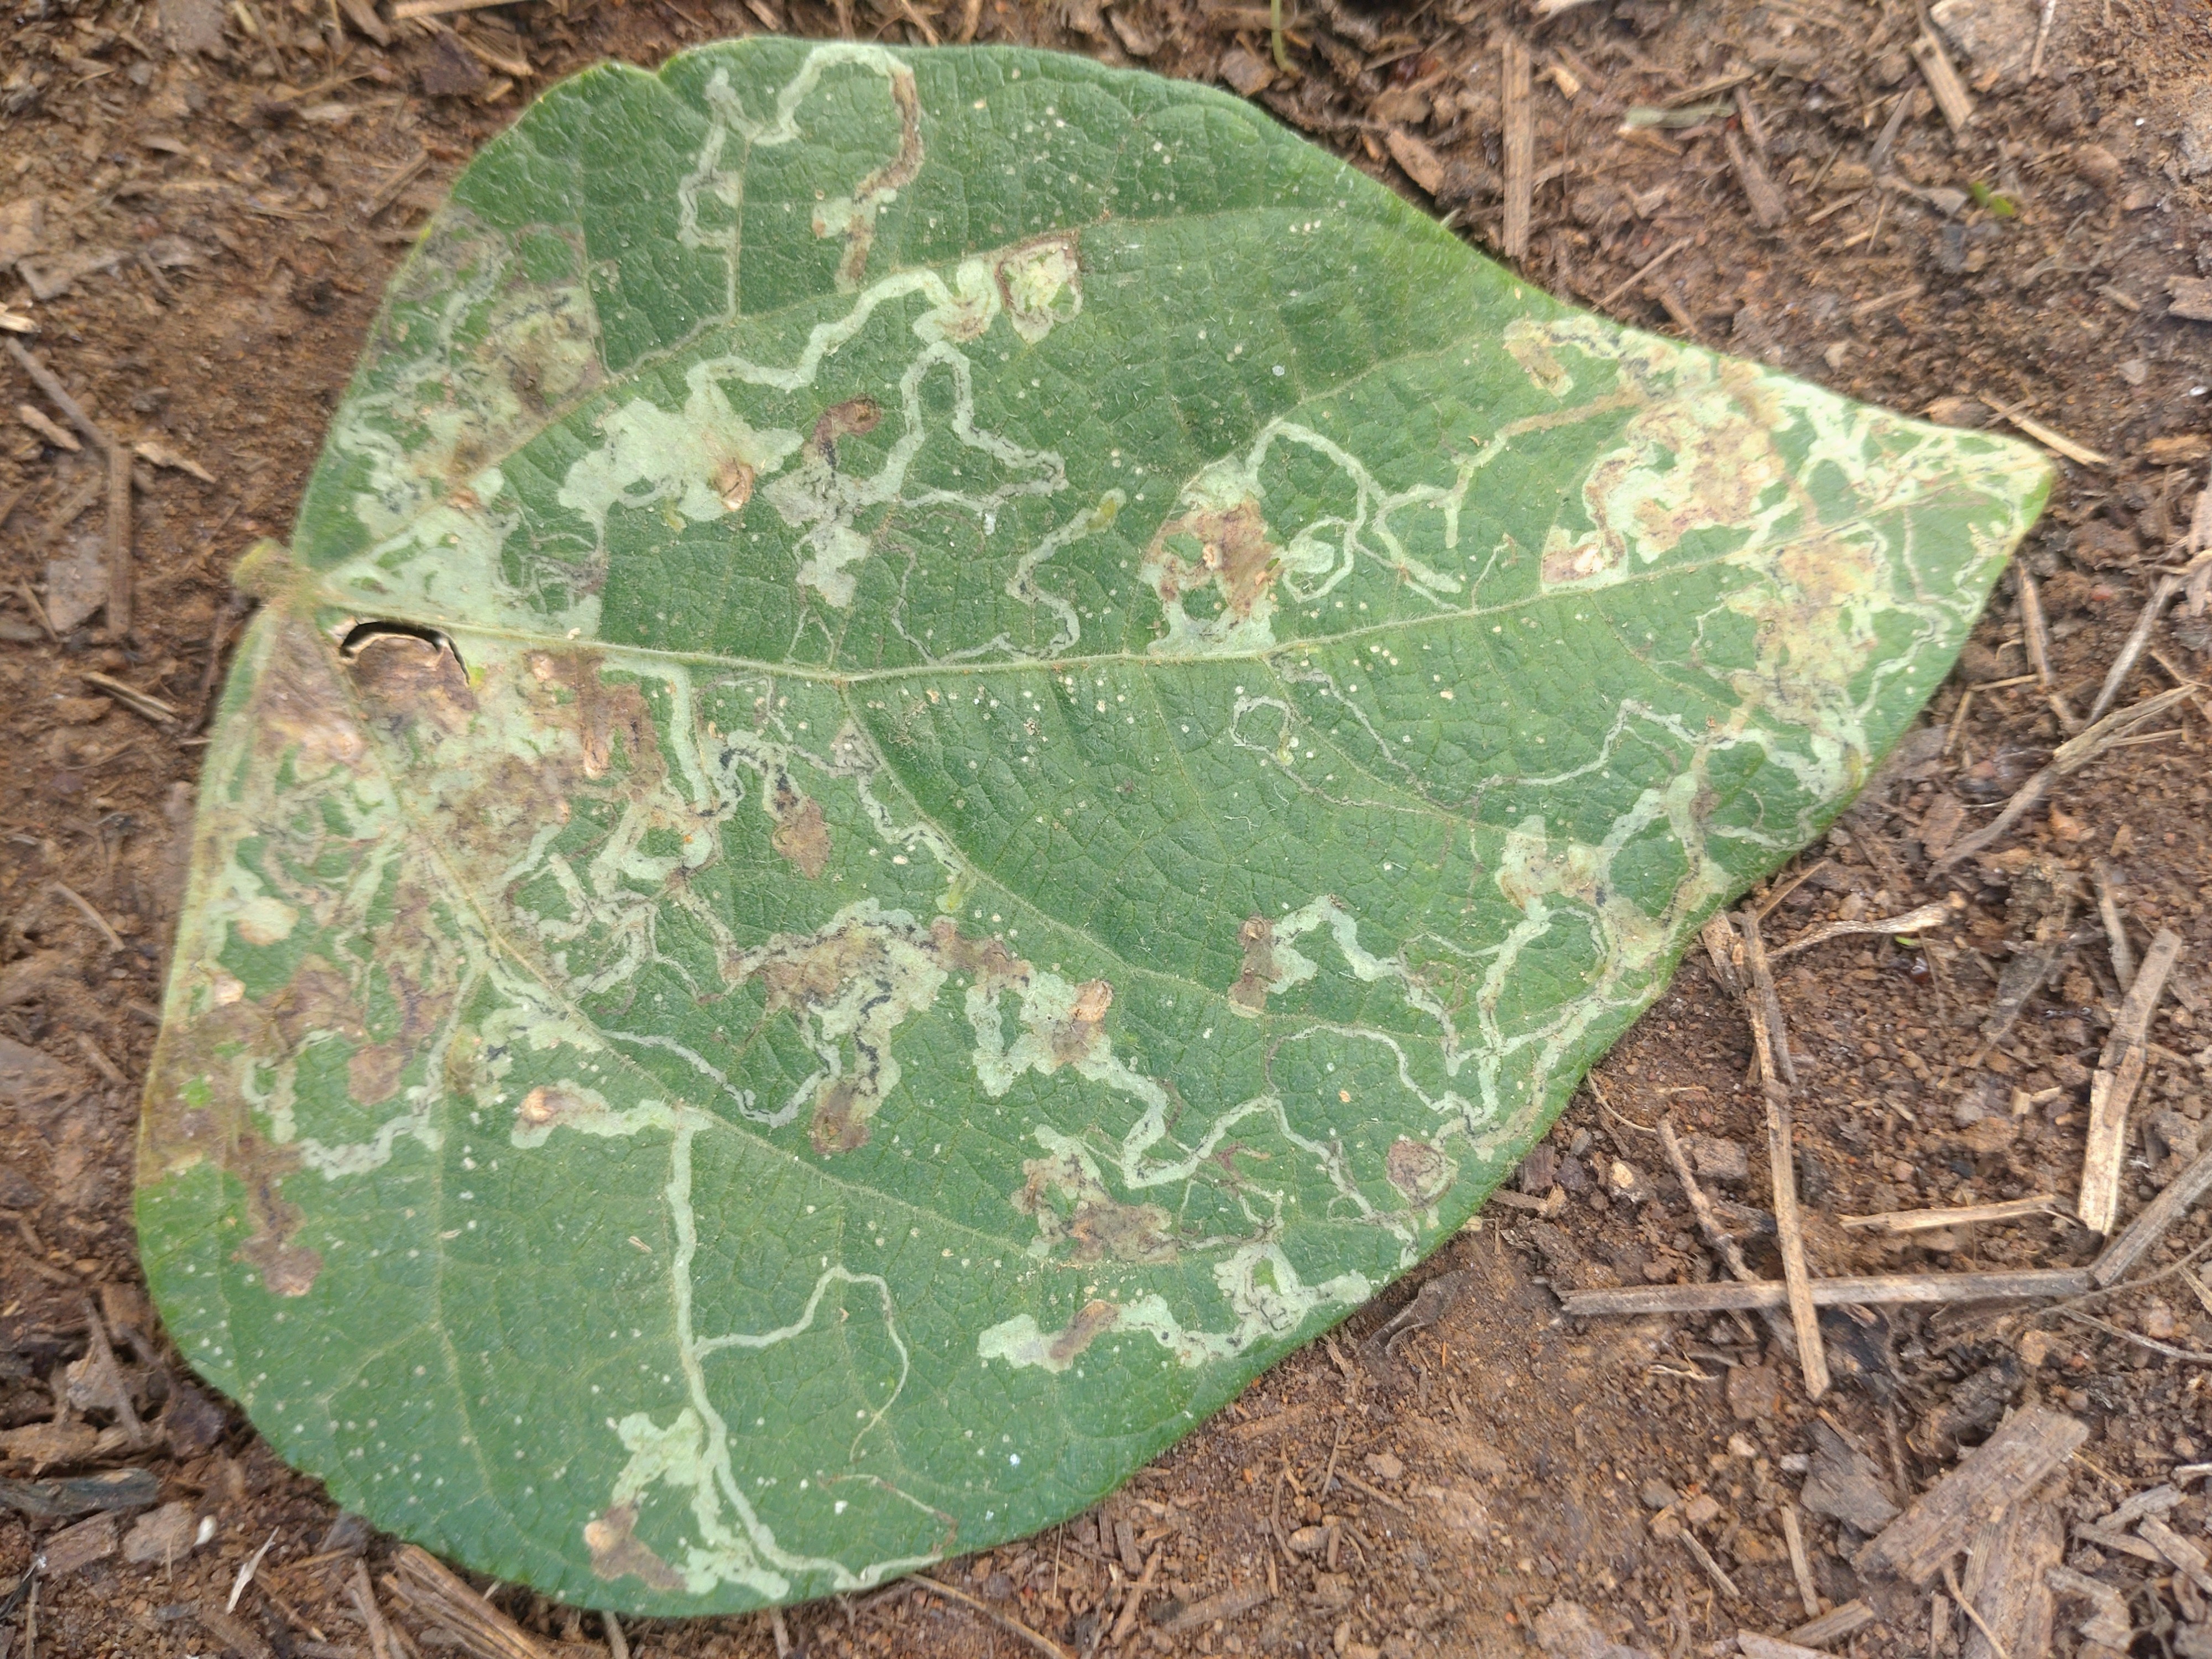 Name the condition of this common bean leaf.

anthracnose
